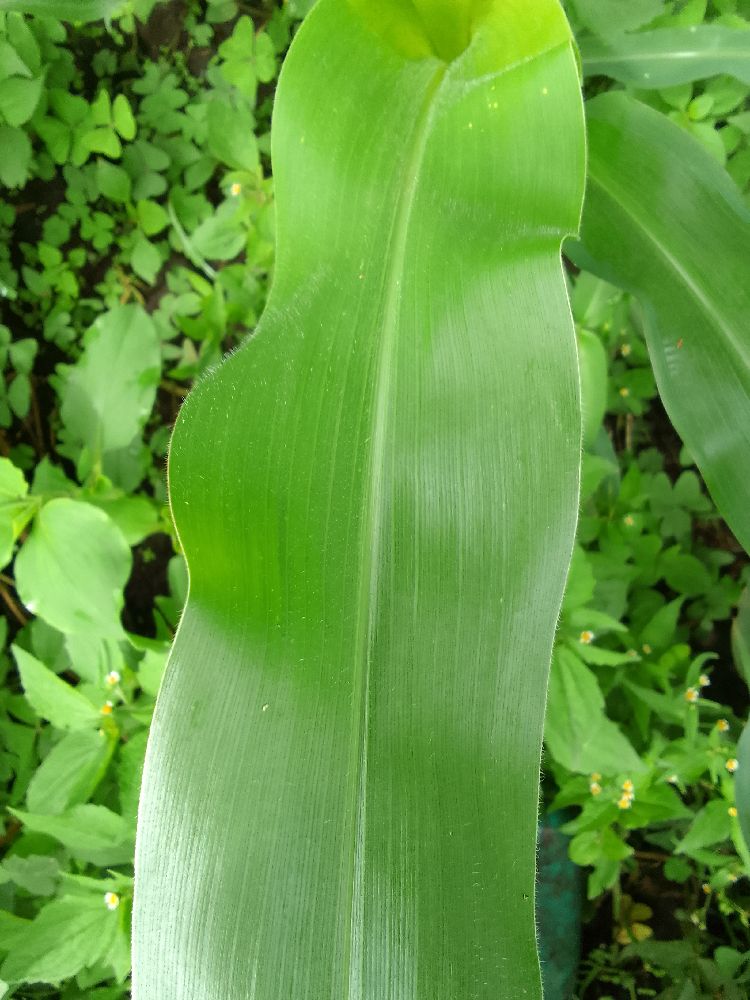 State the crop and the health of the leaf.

maize, healthy
